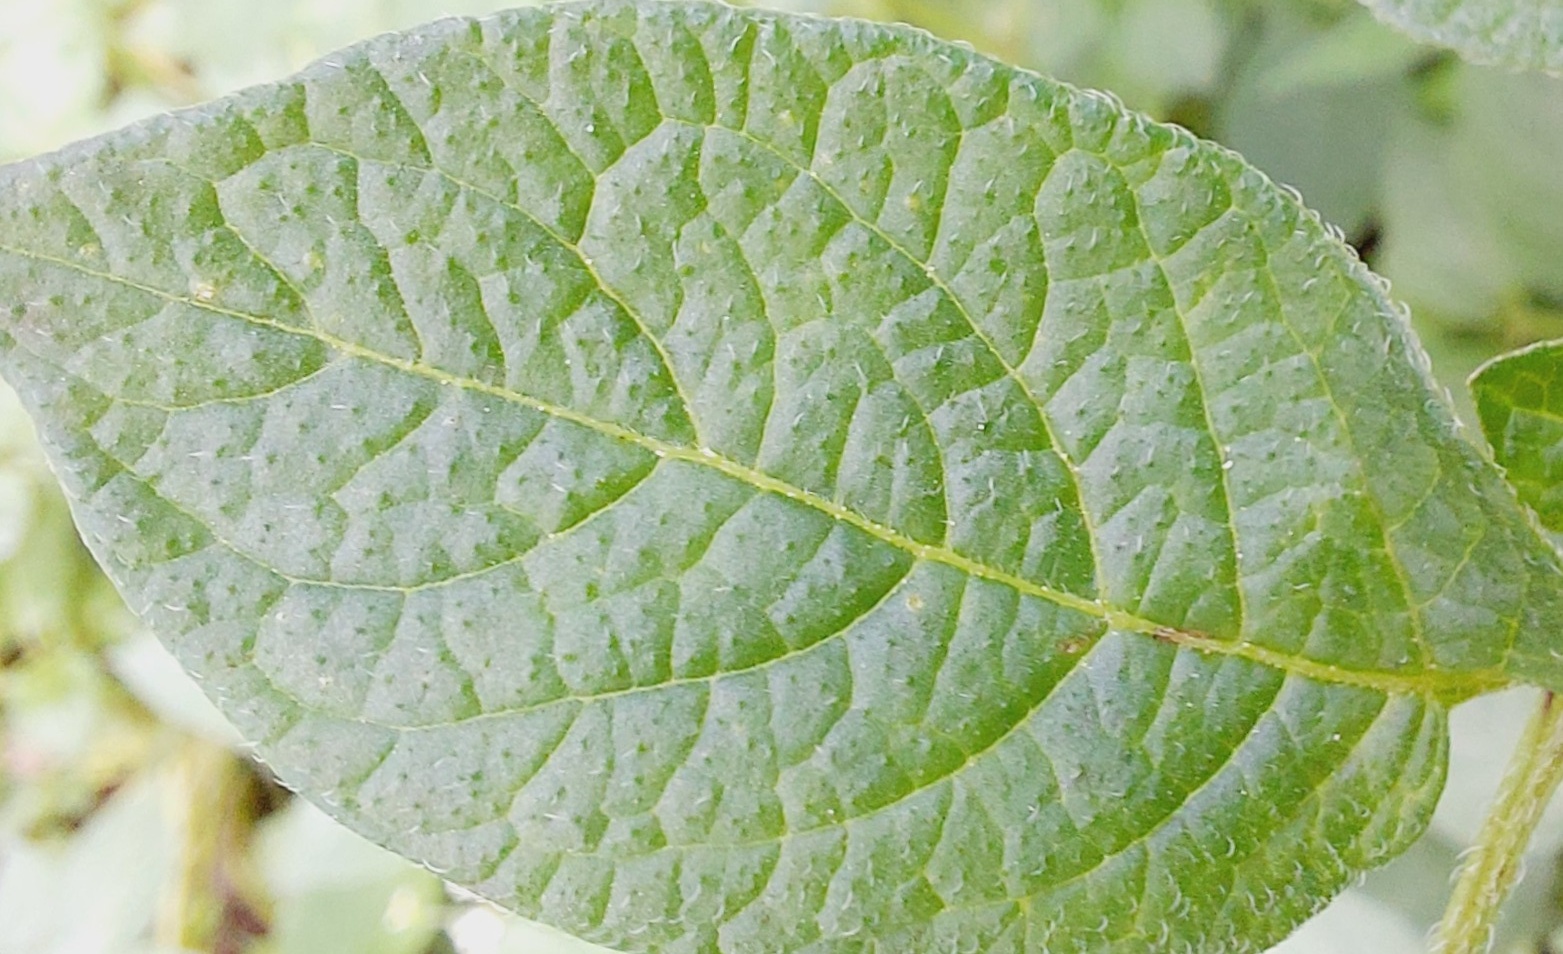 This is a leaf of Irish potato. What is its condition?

healthy
